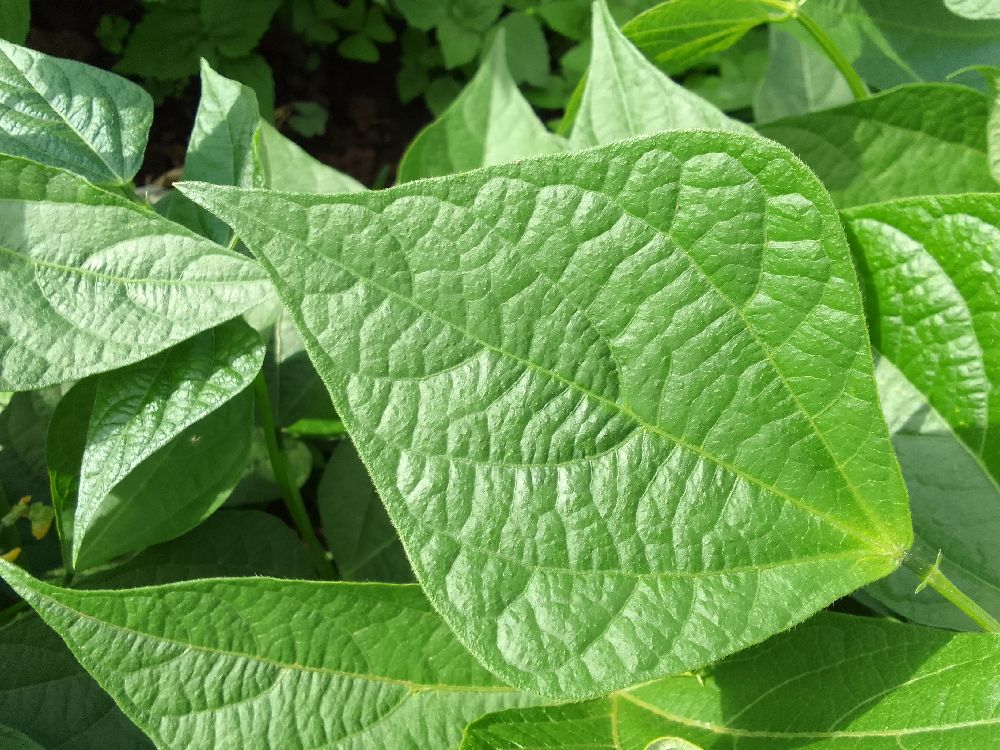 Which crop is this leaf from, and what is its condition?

common bean, healthy
